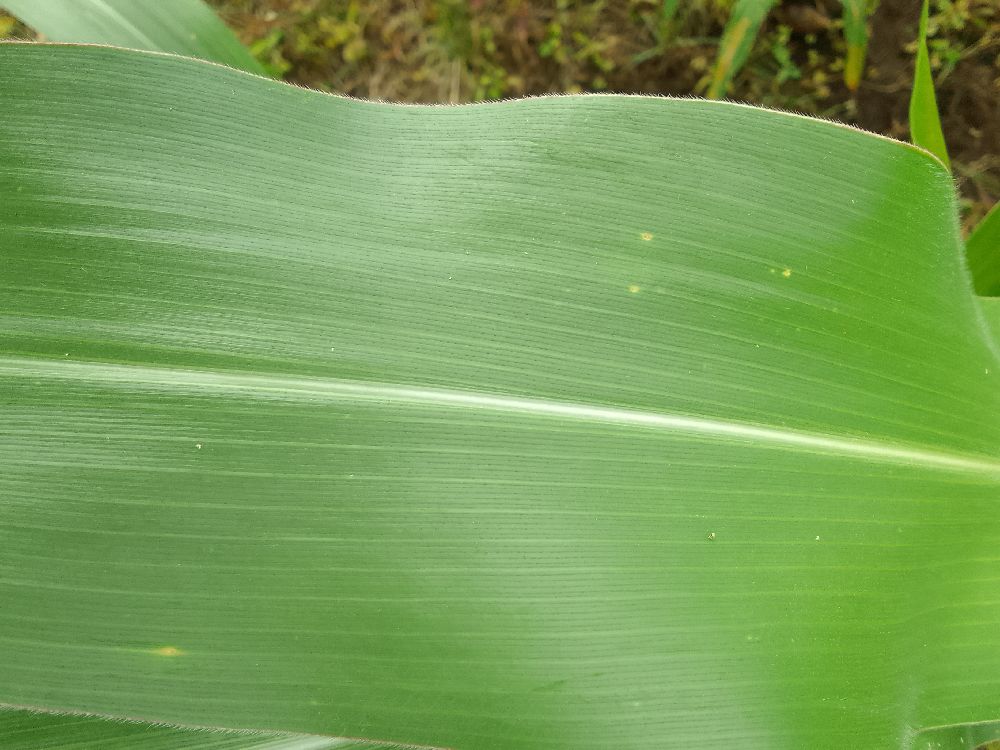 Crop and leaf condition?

maize, healthy
